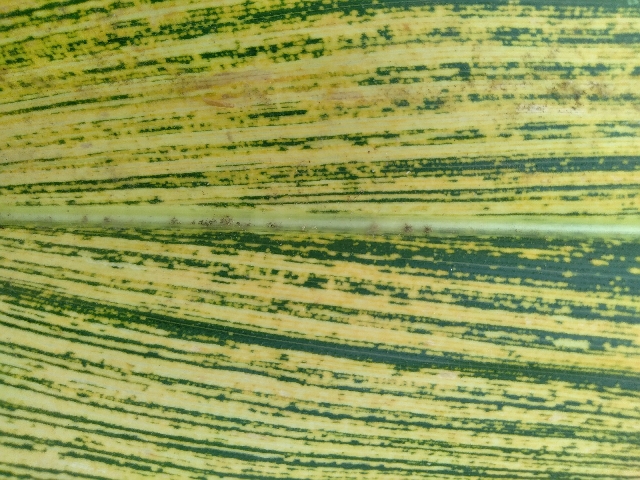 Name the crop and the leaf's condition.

maize, maize streak virus
